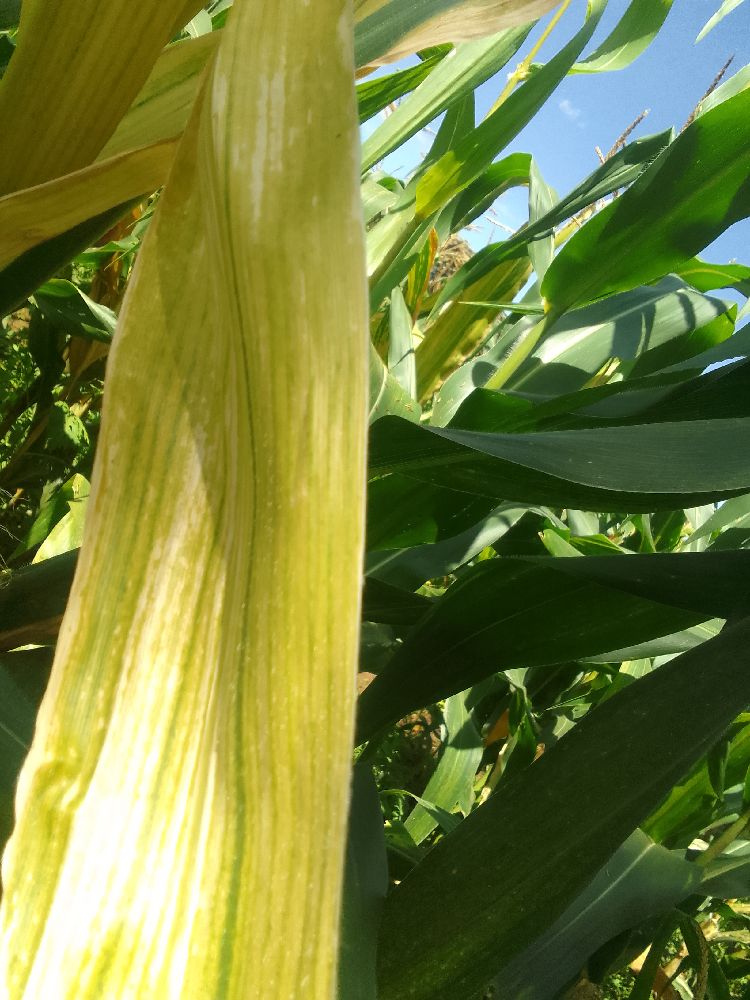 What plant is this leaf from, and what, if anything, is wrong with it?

maize, maize lethal necrosis
